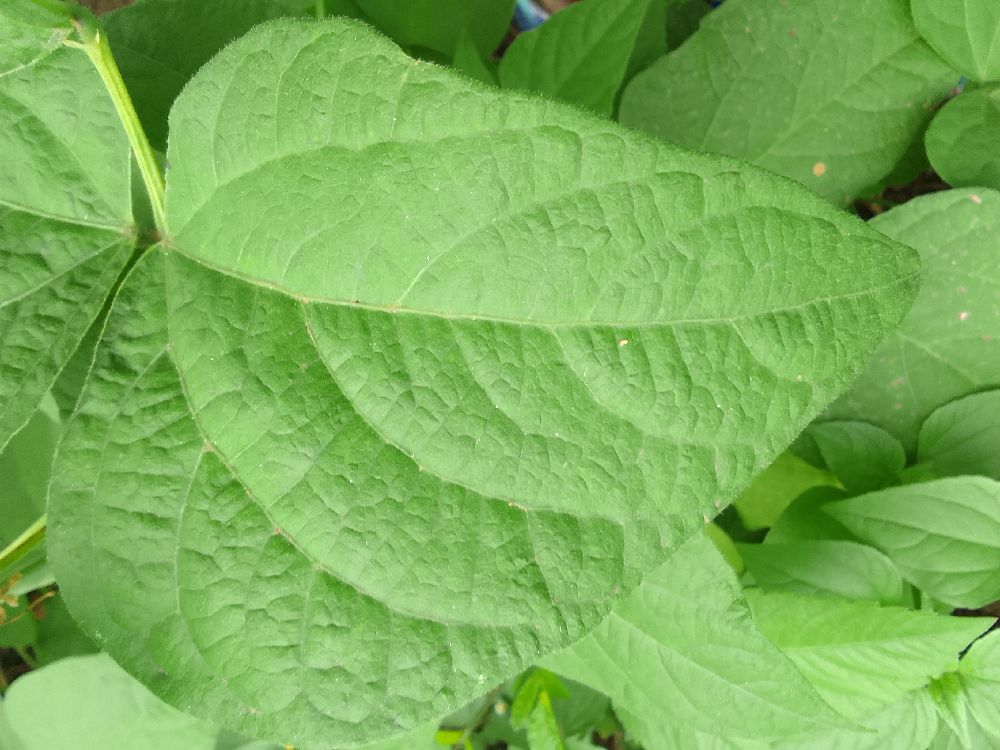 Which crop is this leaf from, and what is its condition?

common bean, healthy
